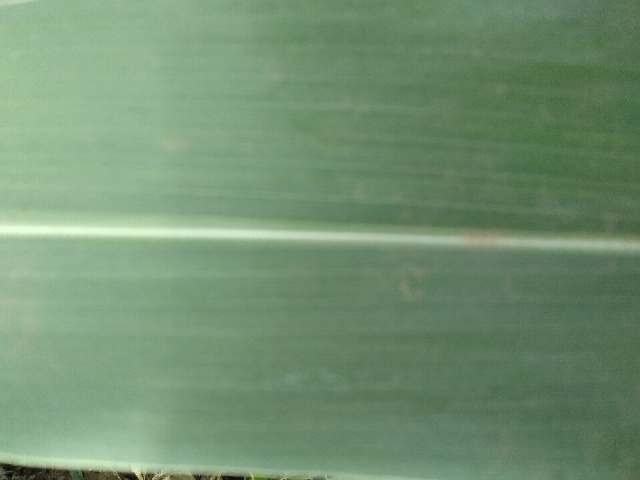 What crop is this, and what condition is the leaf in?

maize, healthy
